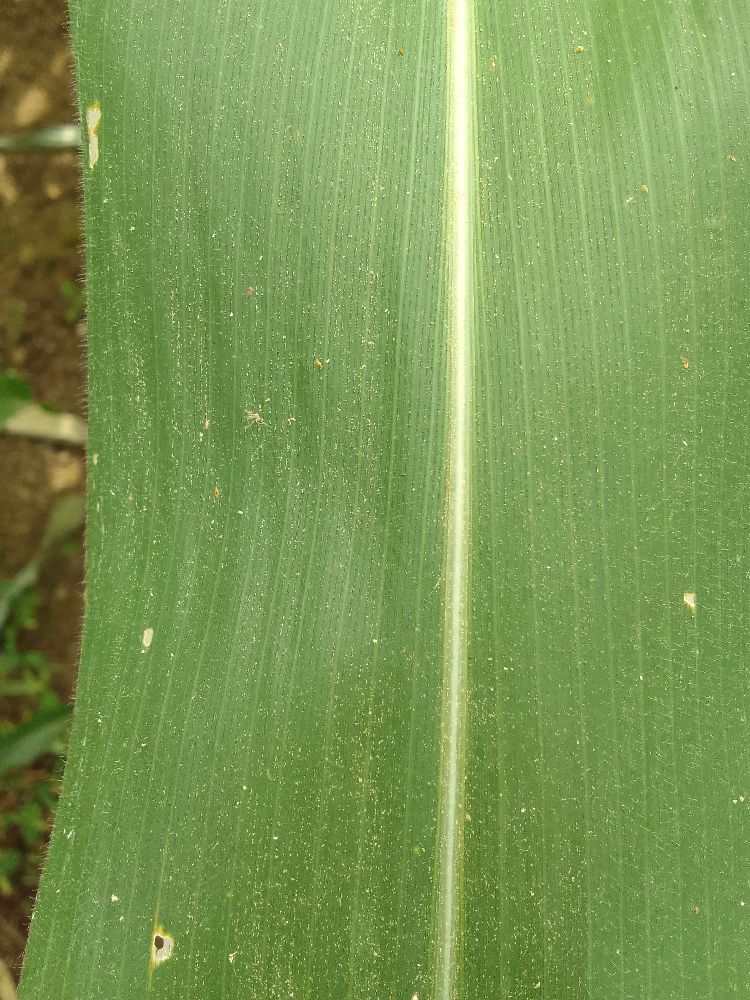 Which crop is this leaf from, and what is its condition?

maize, healthy
